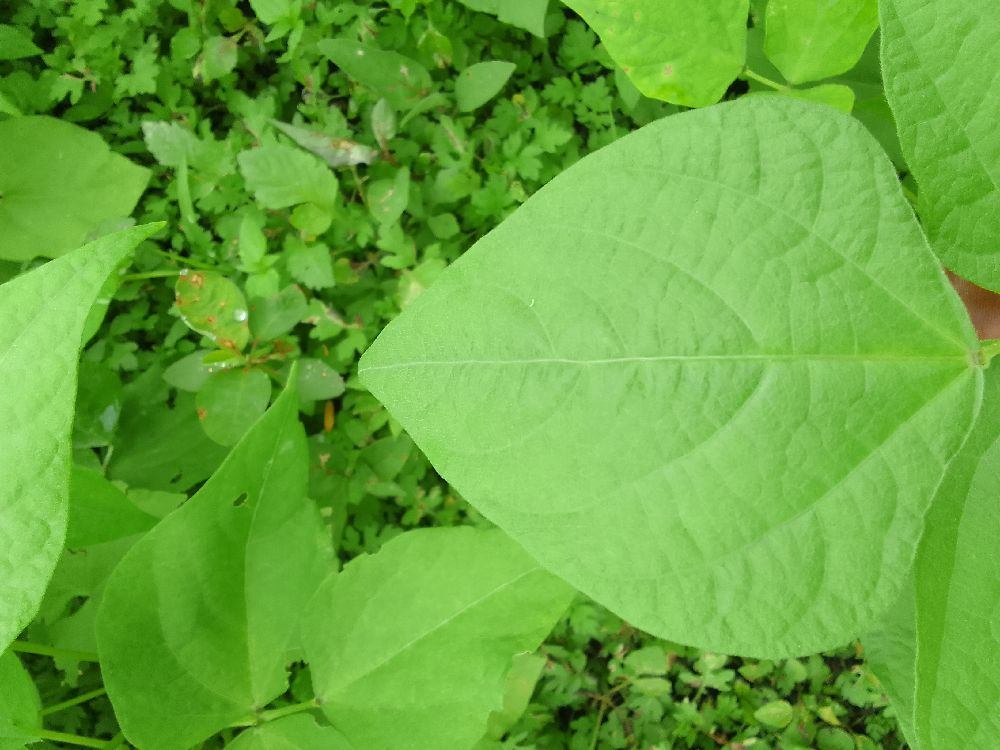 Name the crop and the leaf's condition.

common bean, healthy
